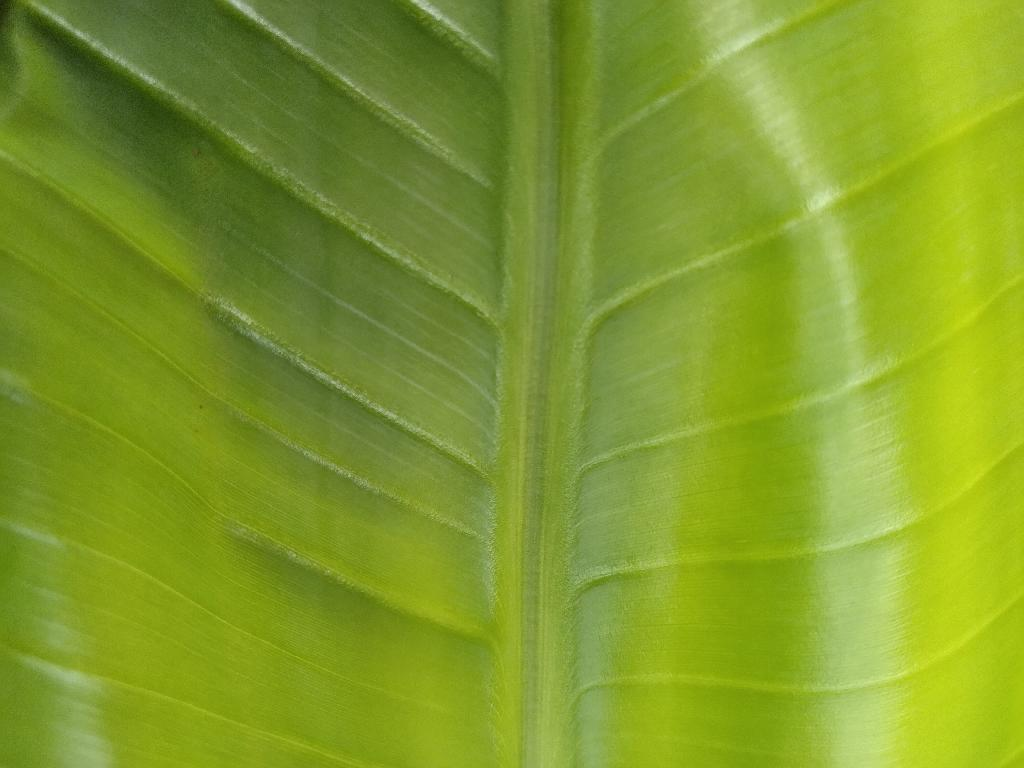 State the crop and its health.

banana, healthy
